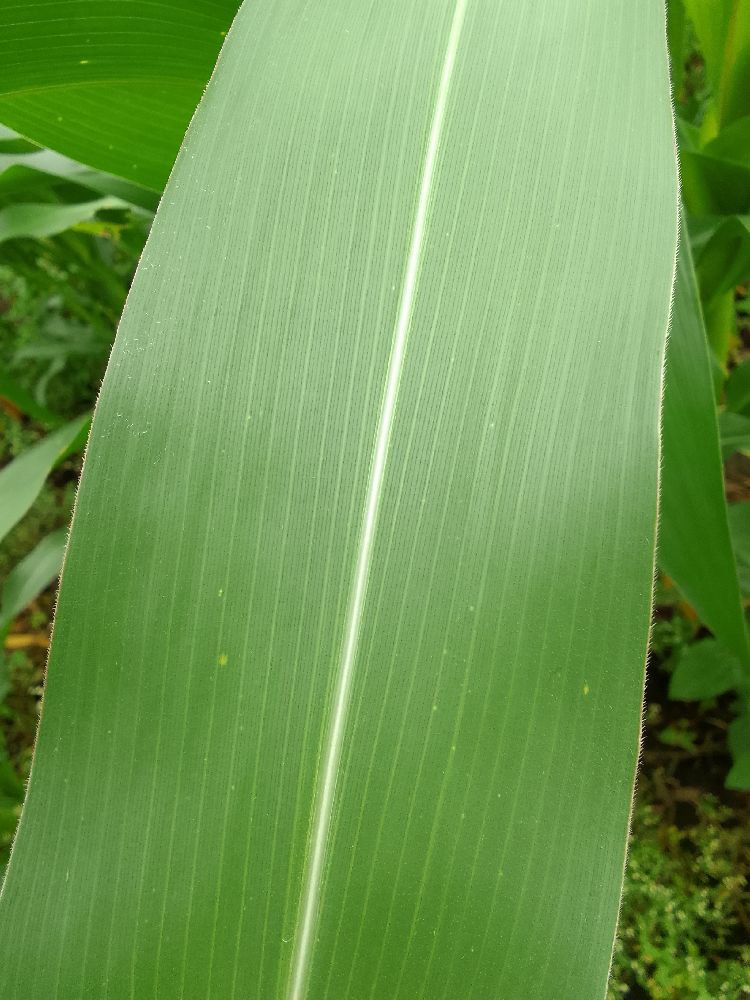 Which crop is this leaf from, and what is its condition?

maize, healthy
